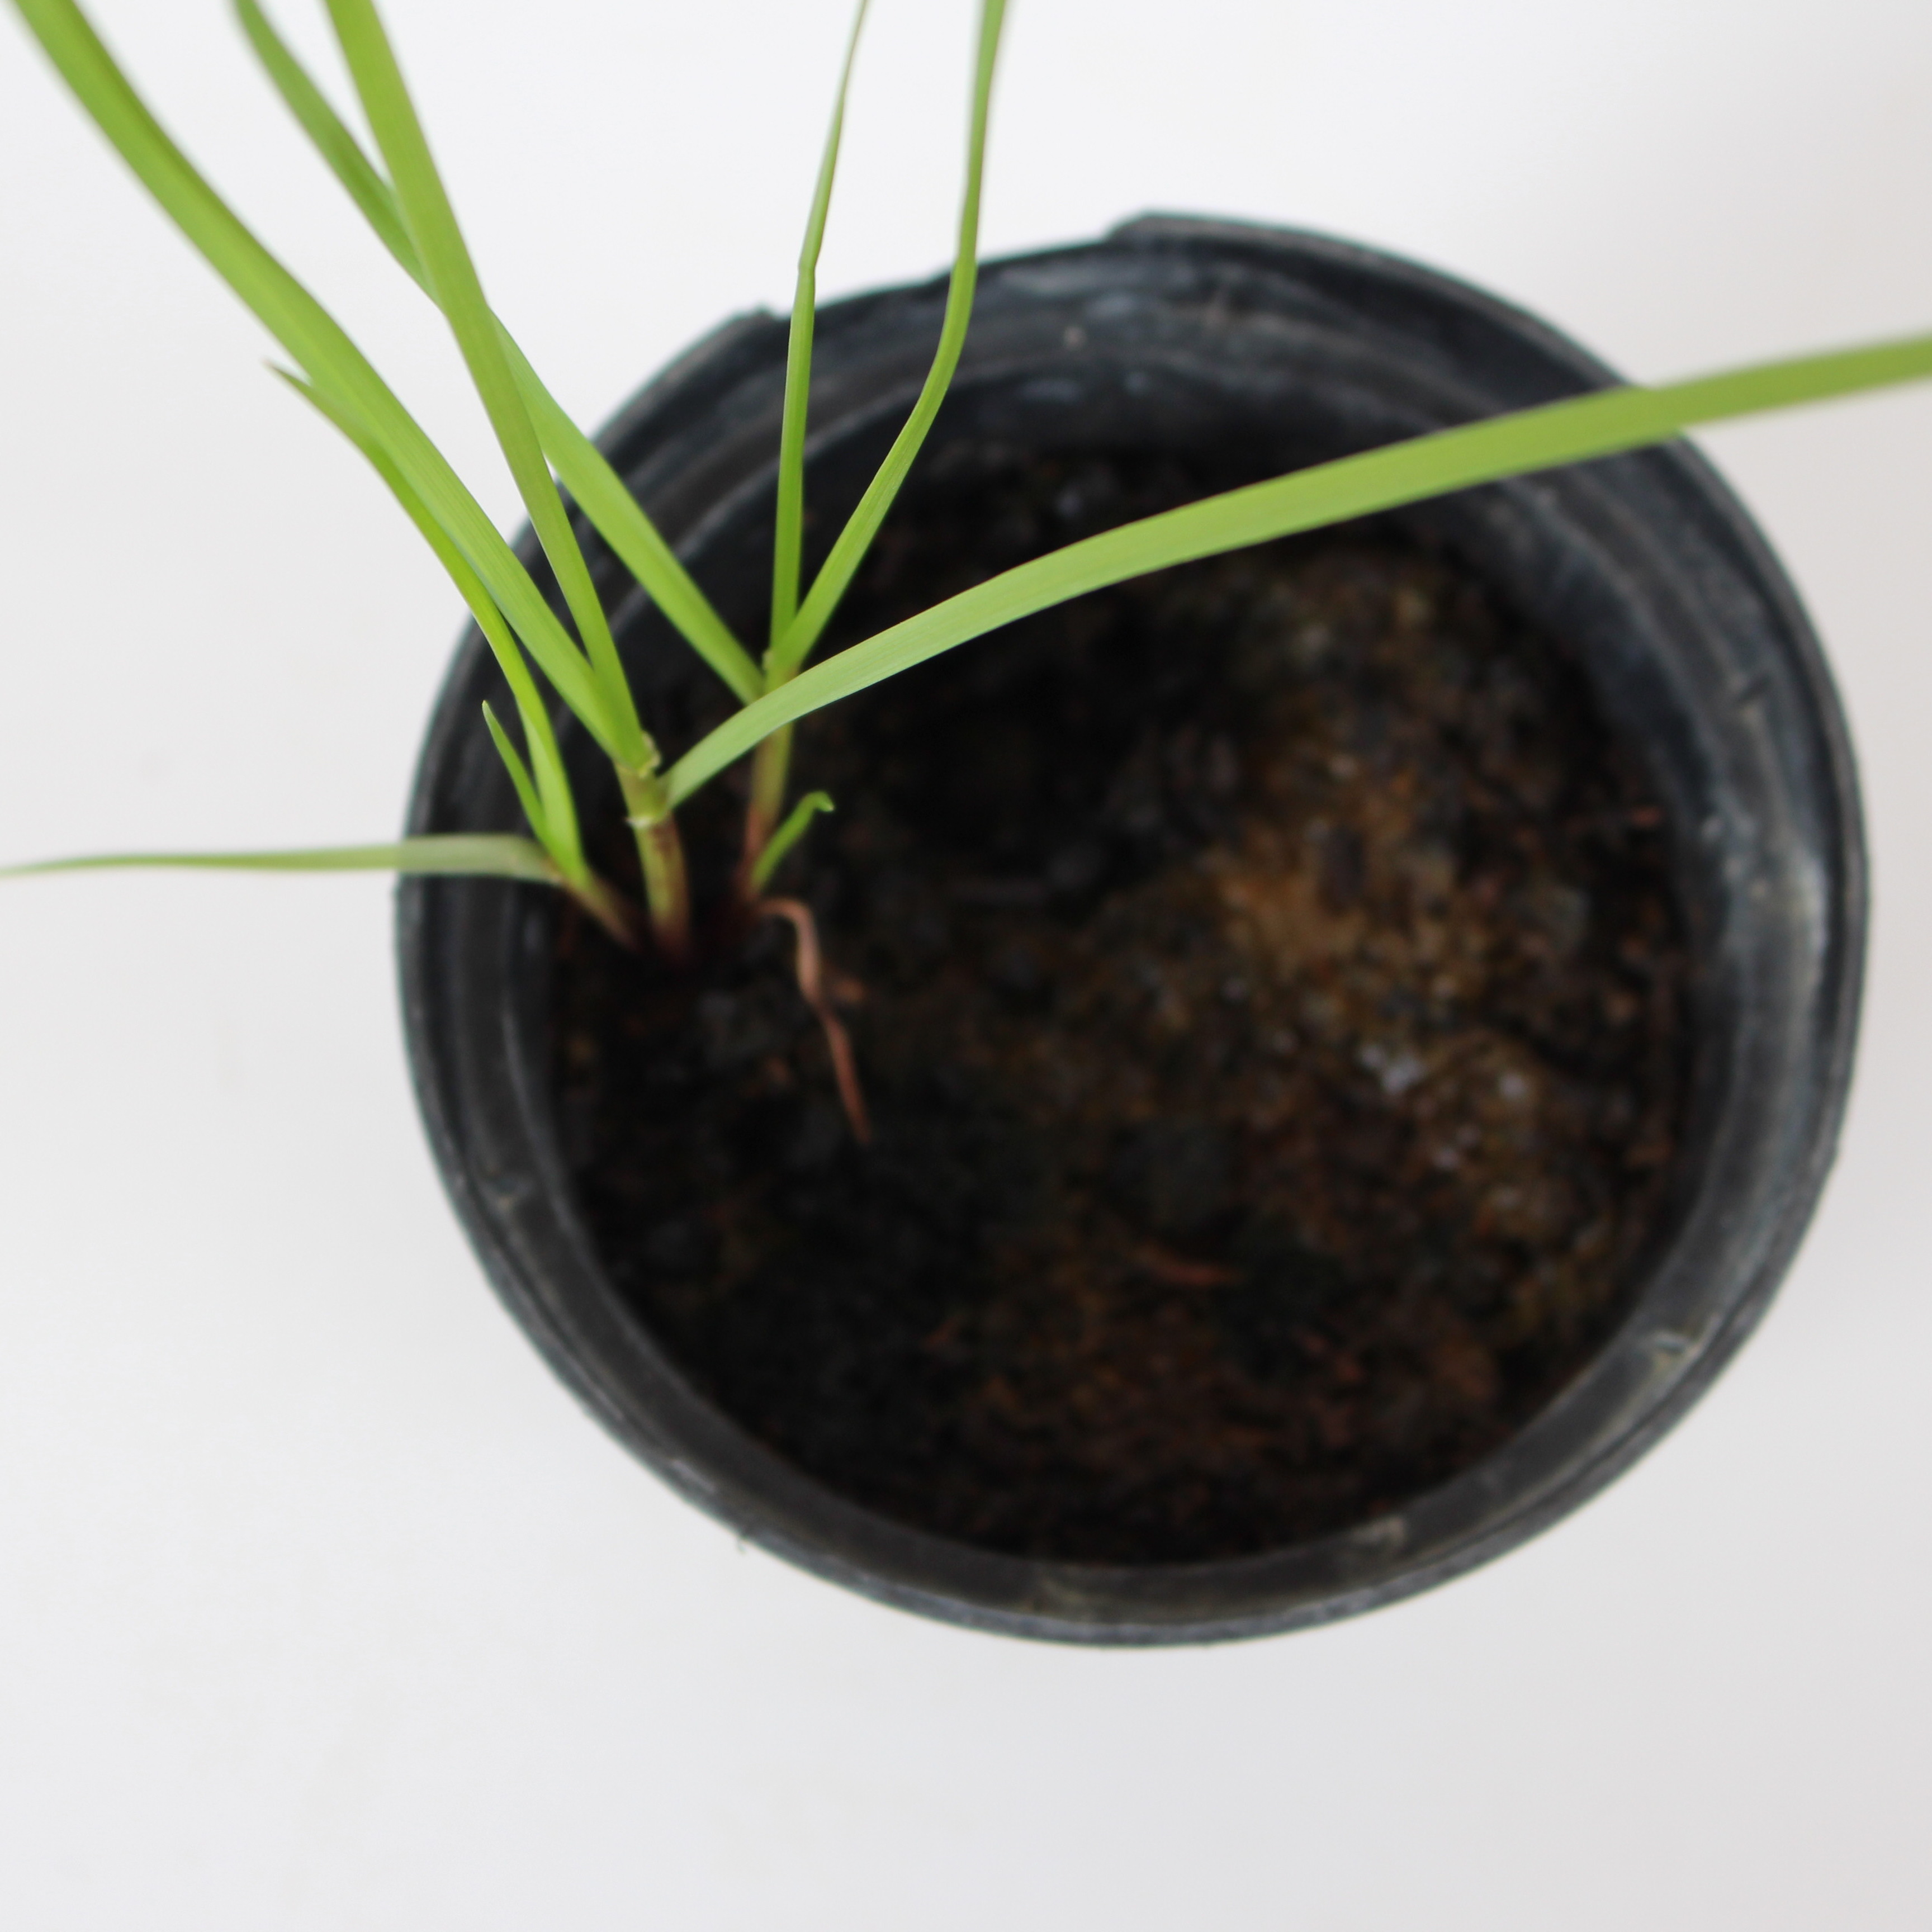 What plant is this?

Lolium multiflorum
